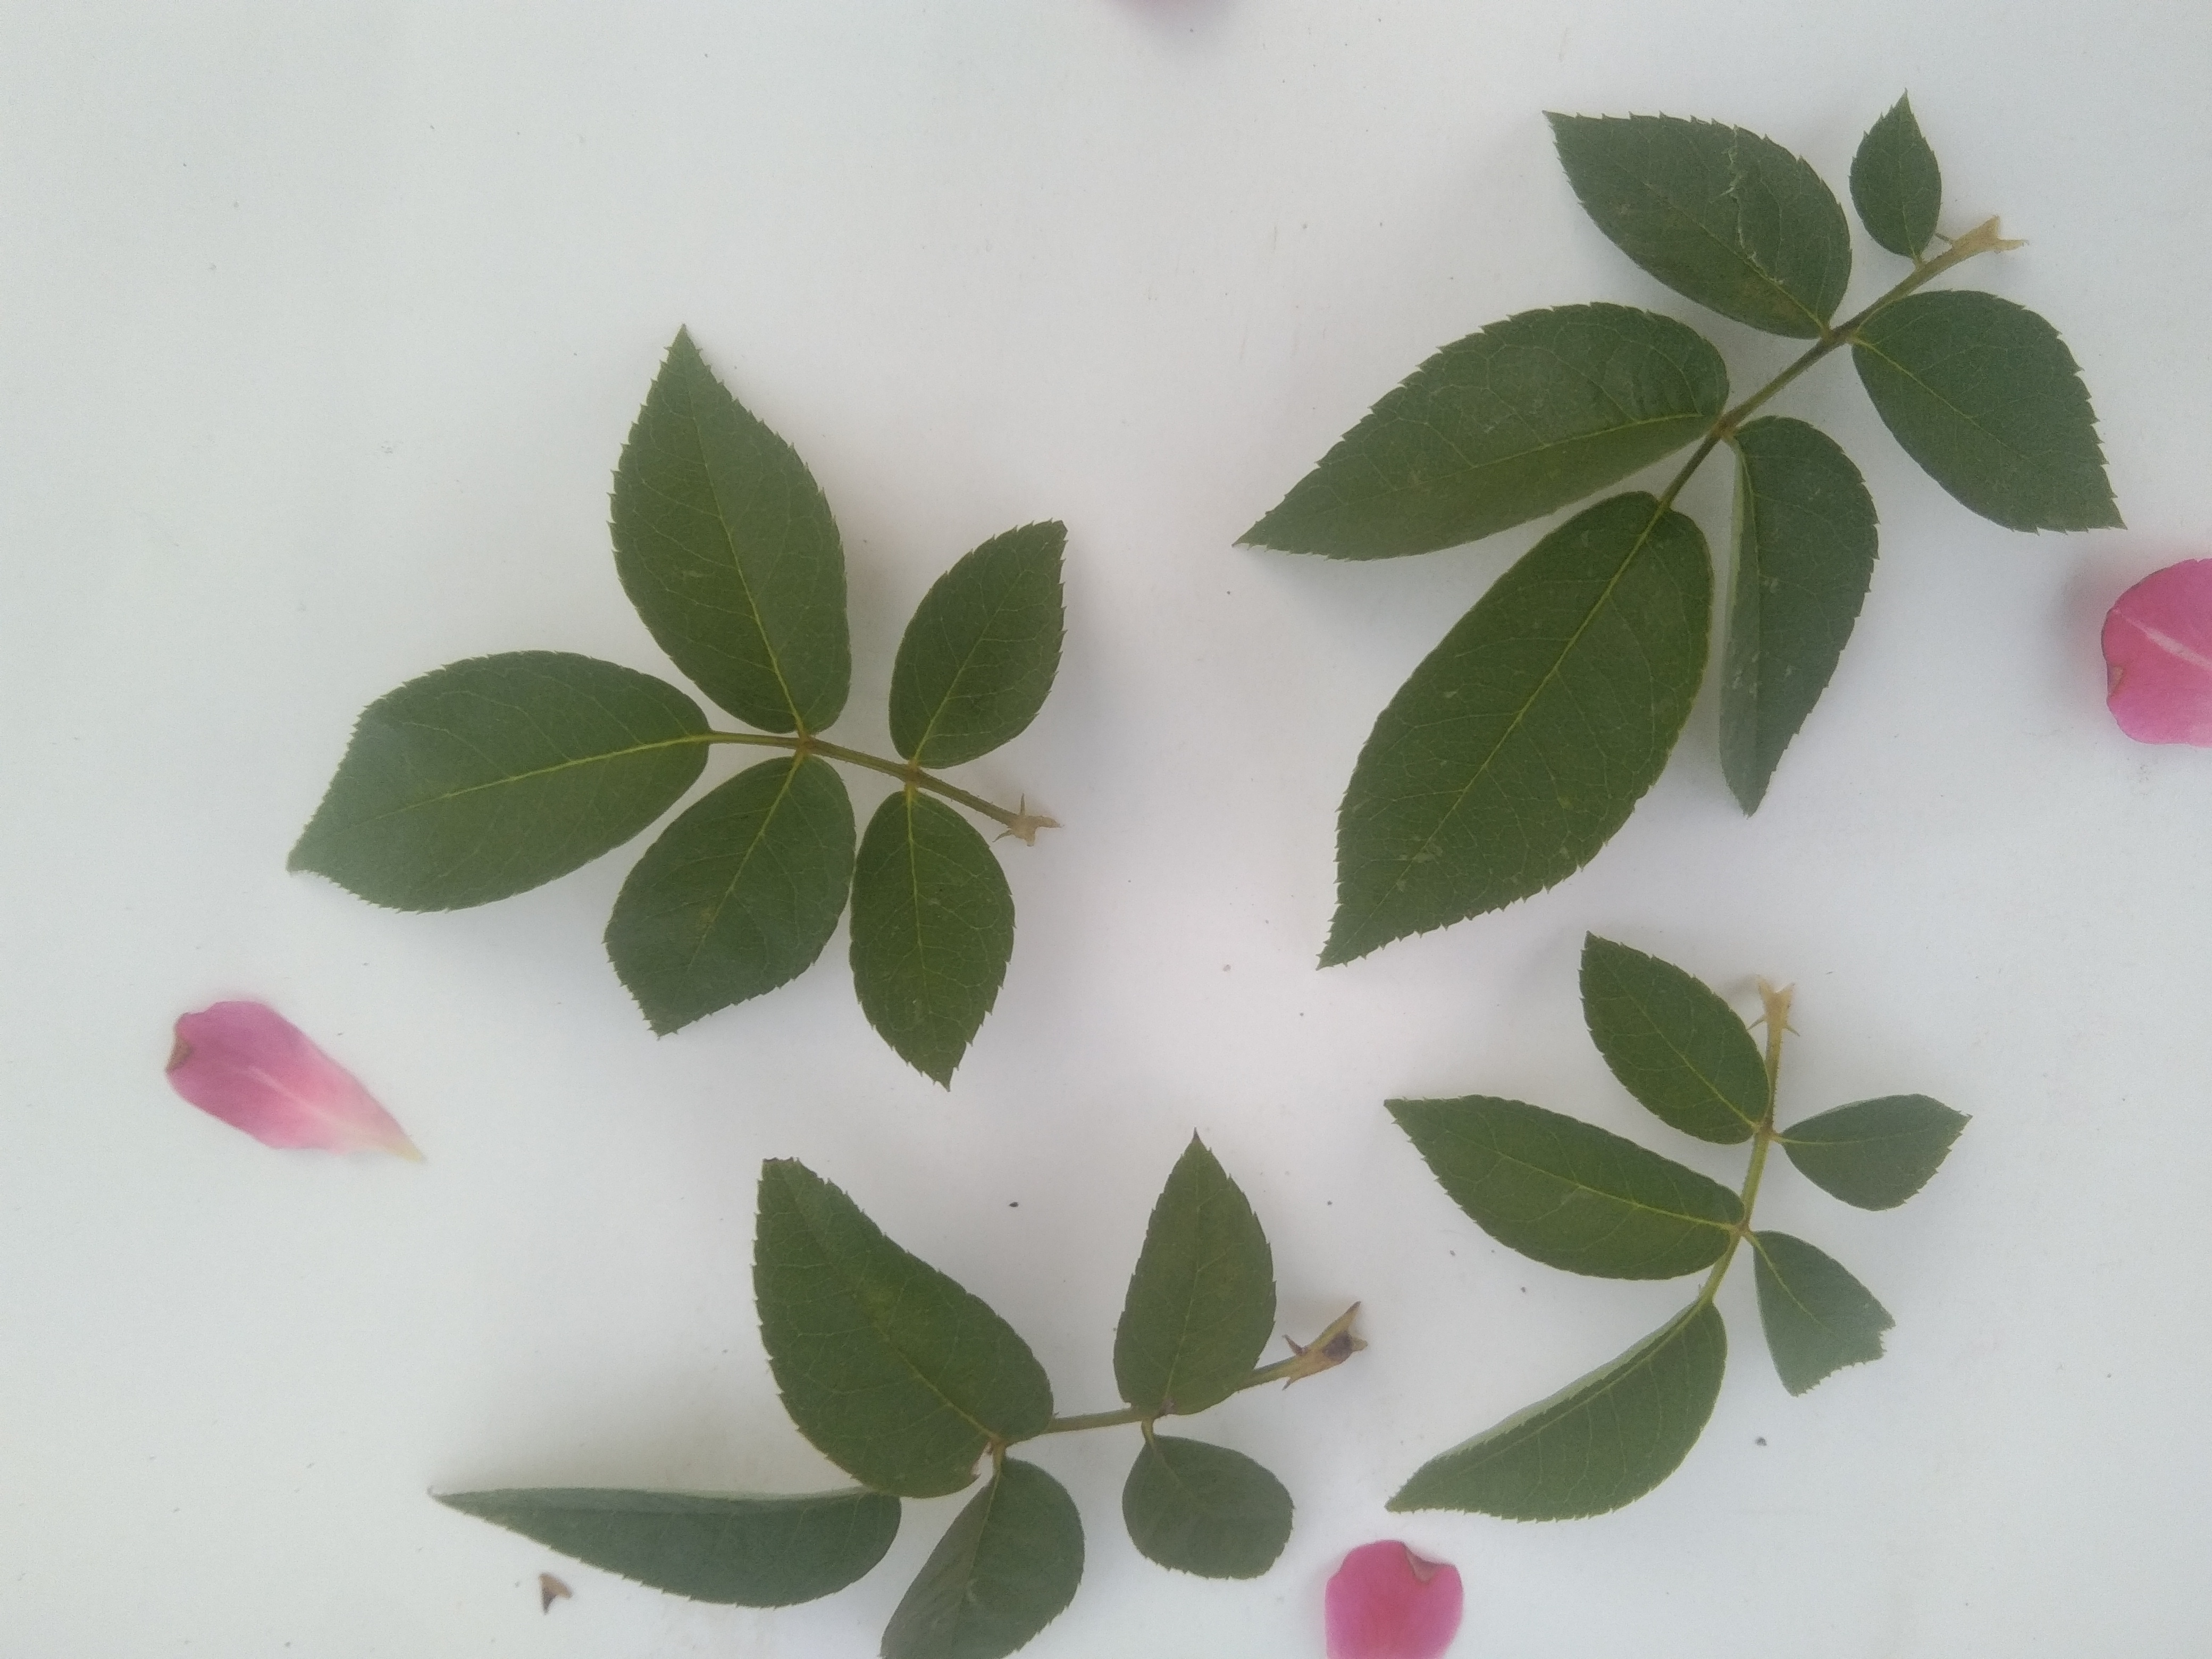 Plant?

rose
